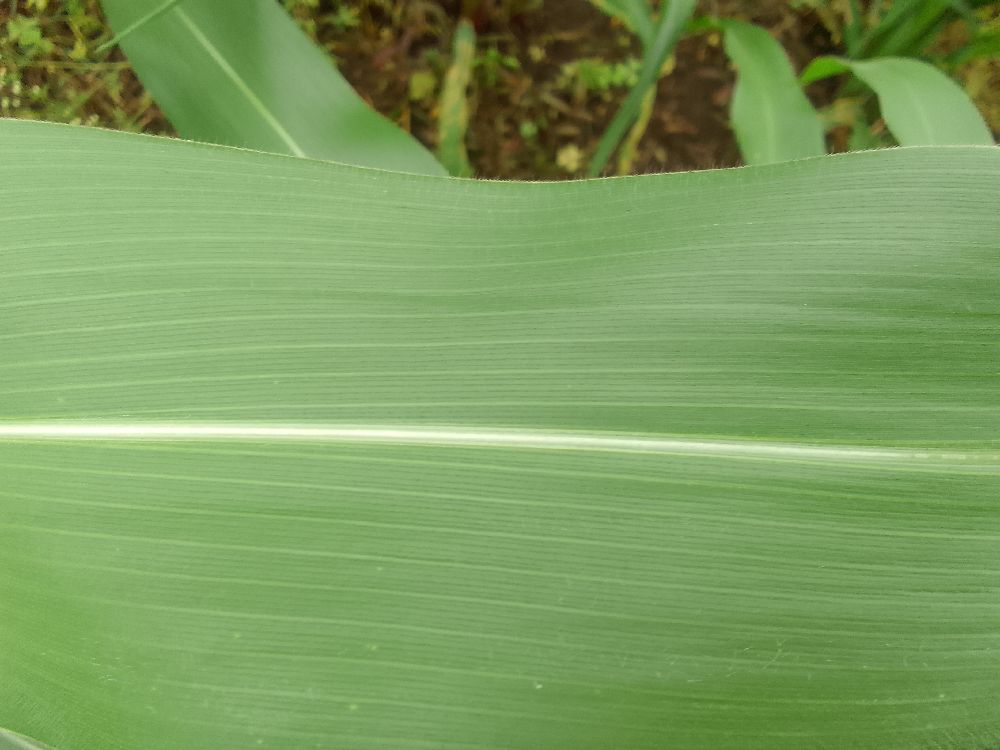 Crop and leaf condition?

maize, healthy
